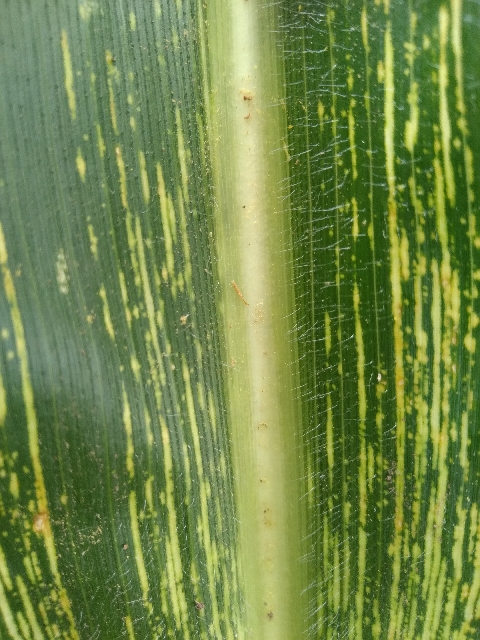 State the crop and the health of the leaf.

maize, maize streak virus
